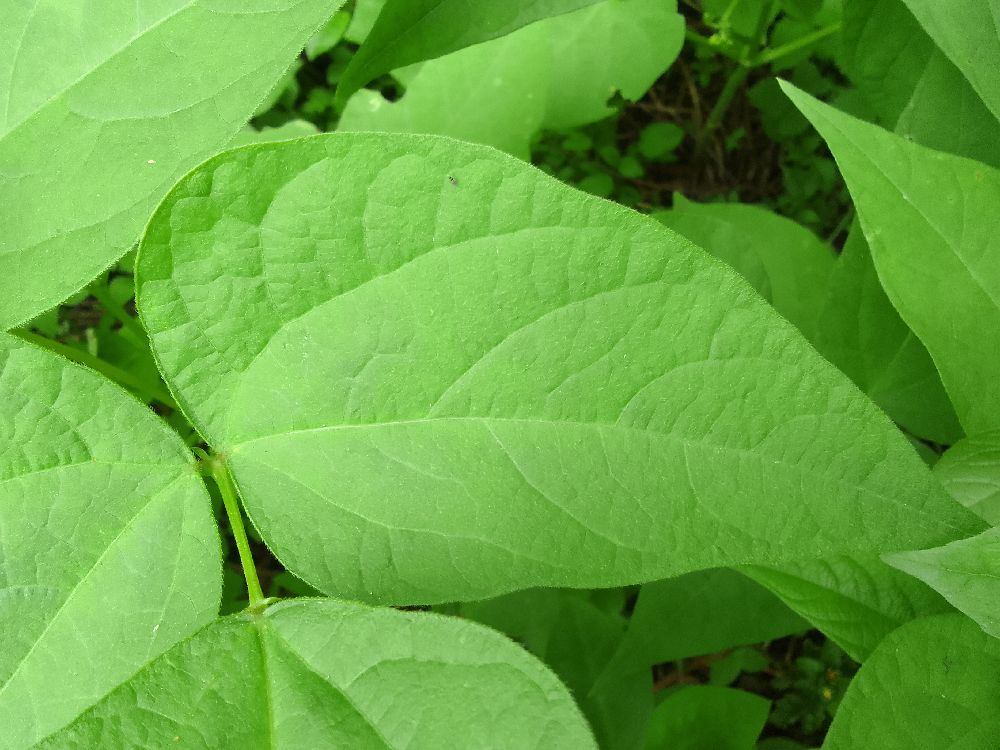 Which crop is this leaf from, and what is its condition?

common bean, healthy
